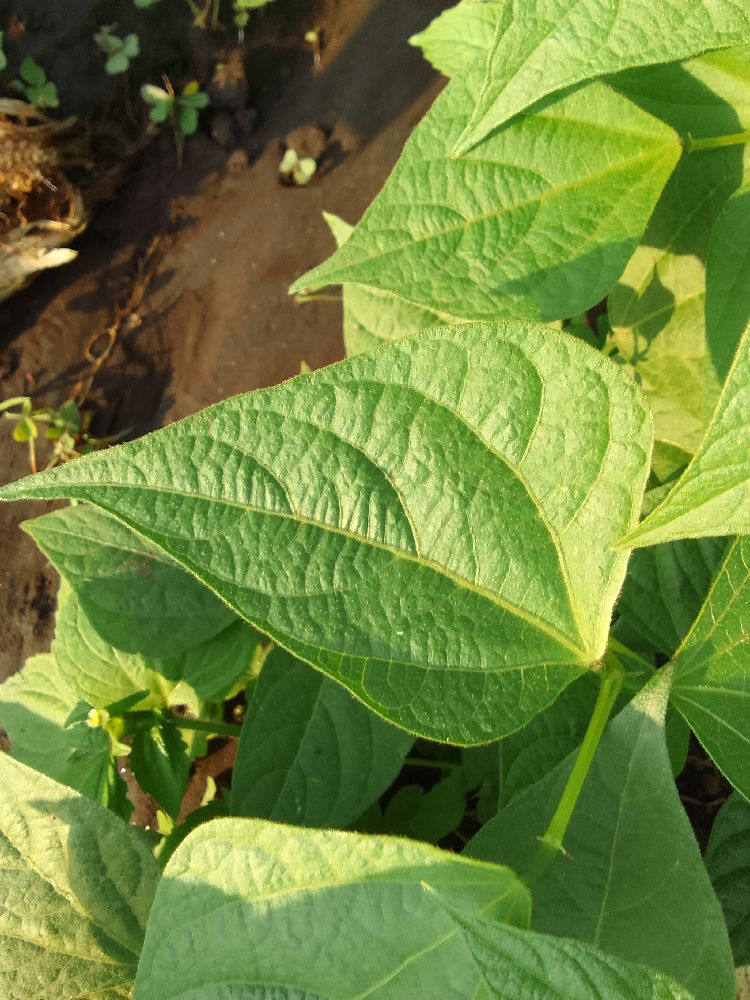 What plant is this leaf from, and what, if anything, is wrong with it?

common bean, healthy
